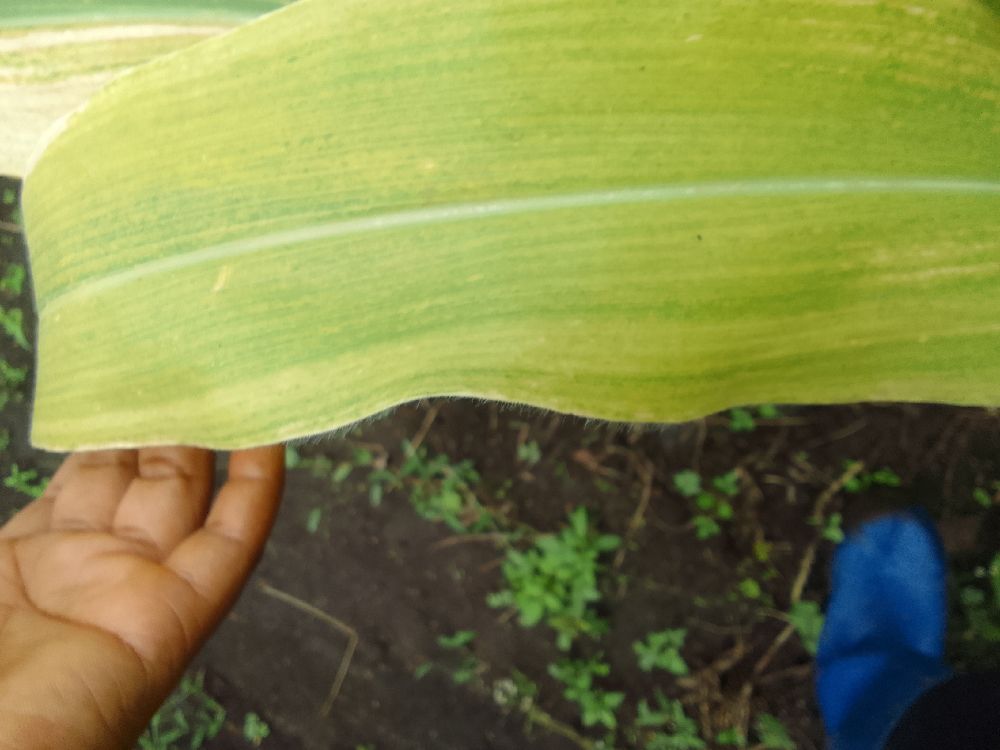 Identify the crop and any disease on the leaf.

maize, maize lethal necrosis
